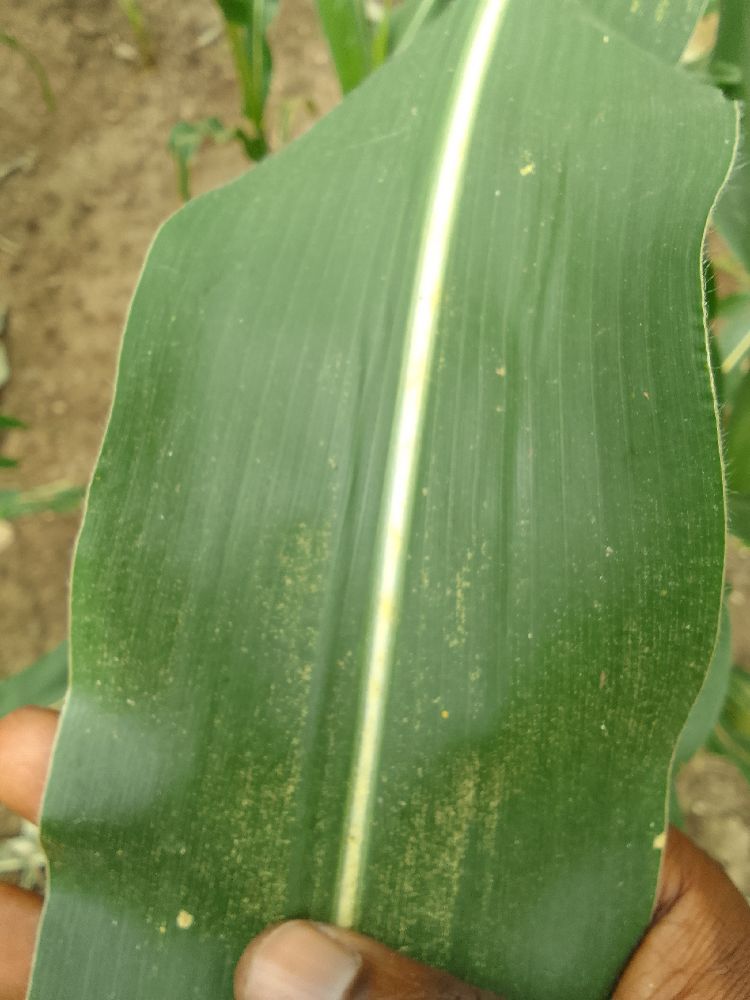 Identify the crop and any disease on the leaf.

maize, healthy
